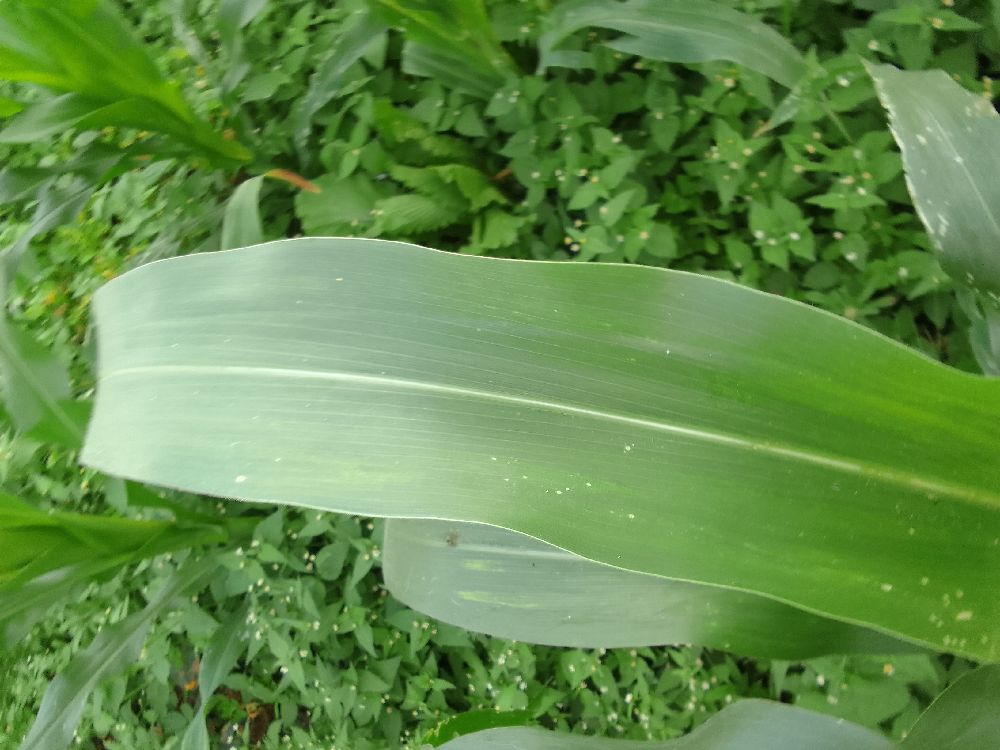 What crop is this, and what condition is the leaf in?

maize, healthy
